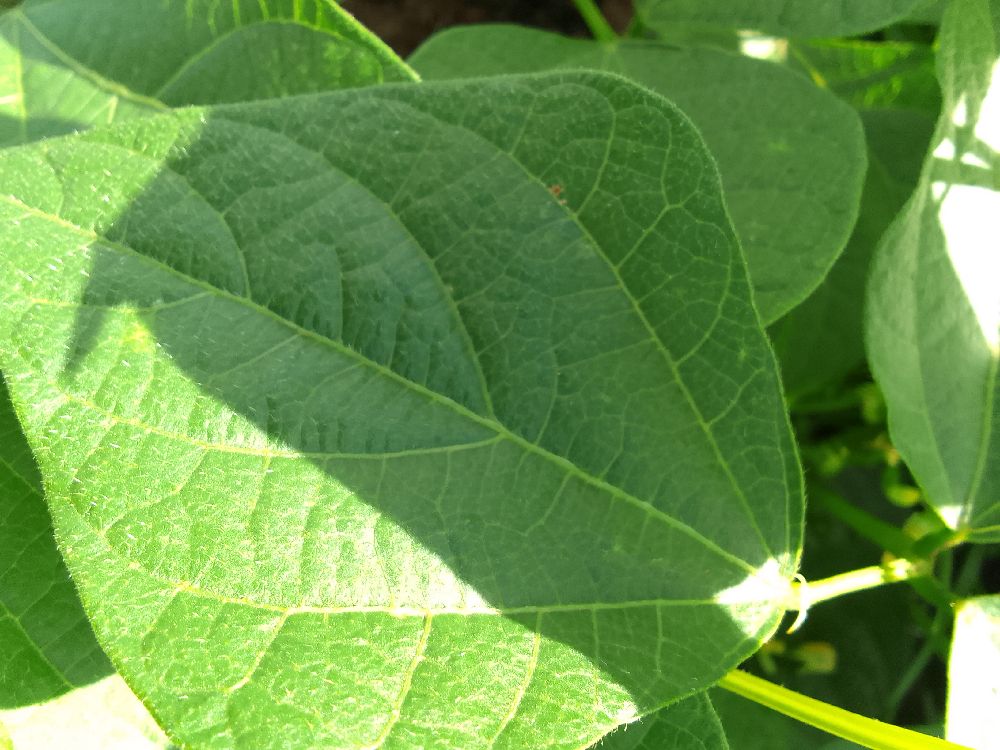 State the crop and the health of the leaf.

common bean, healthy
